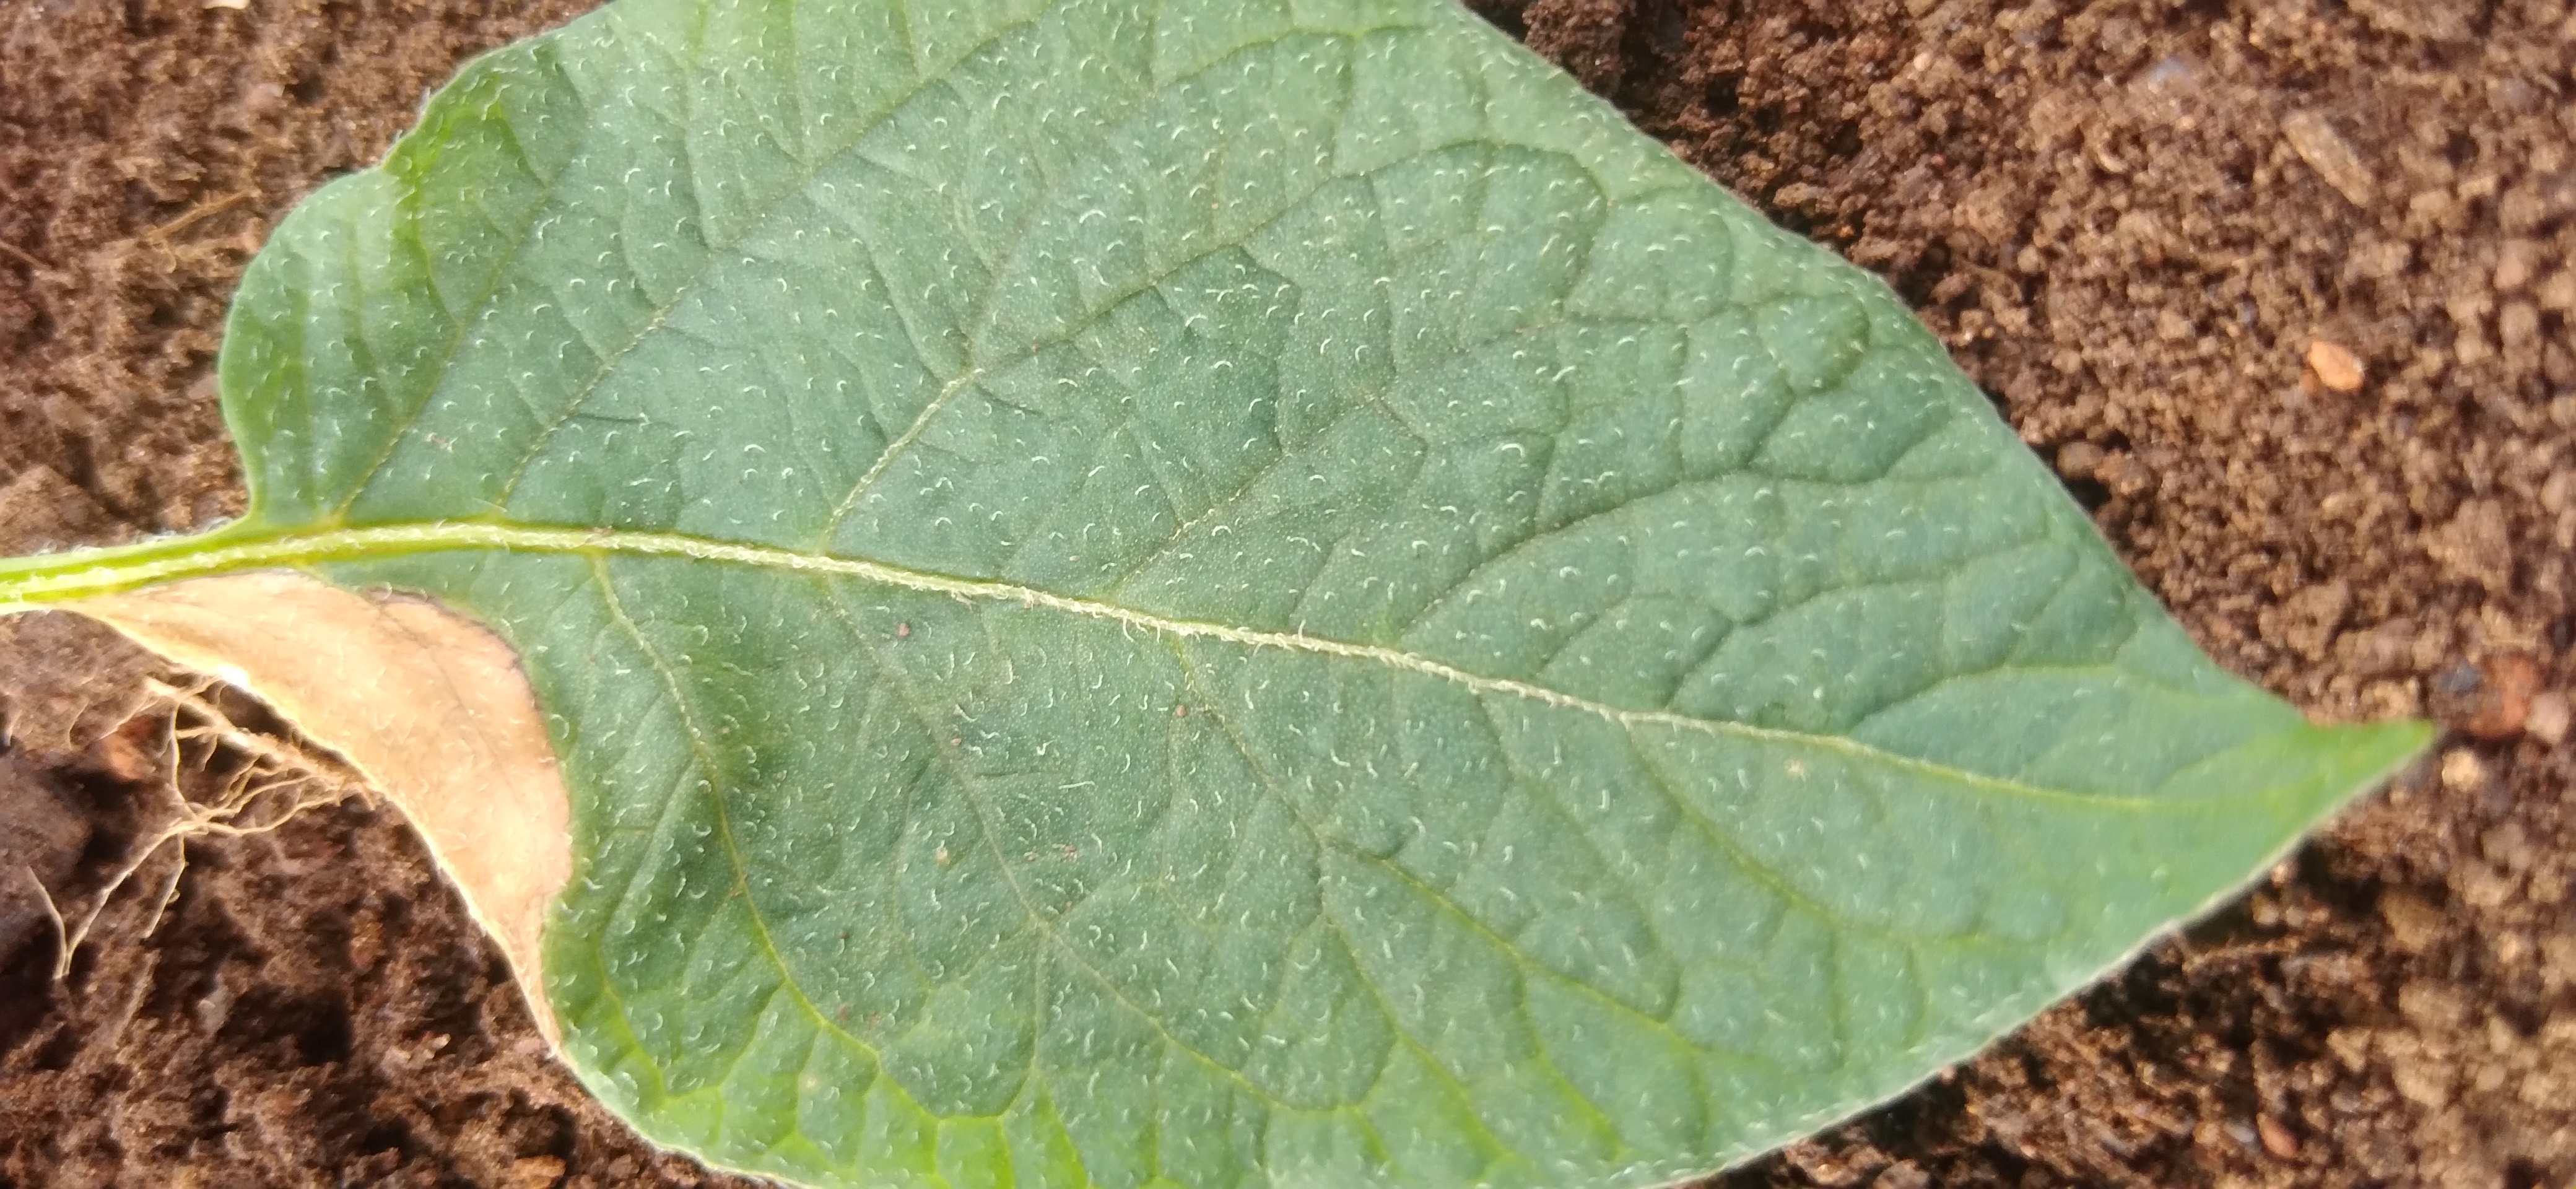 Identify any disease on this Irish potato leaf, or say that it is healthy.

early blight
